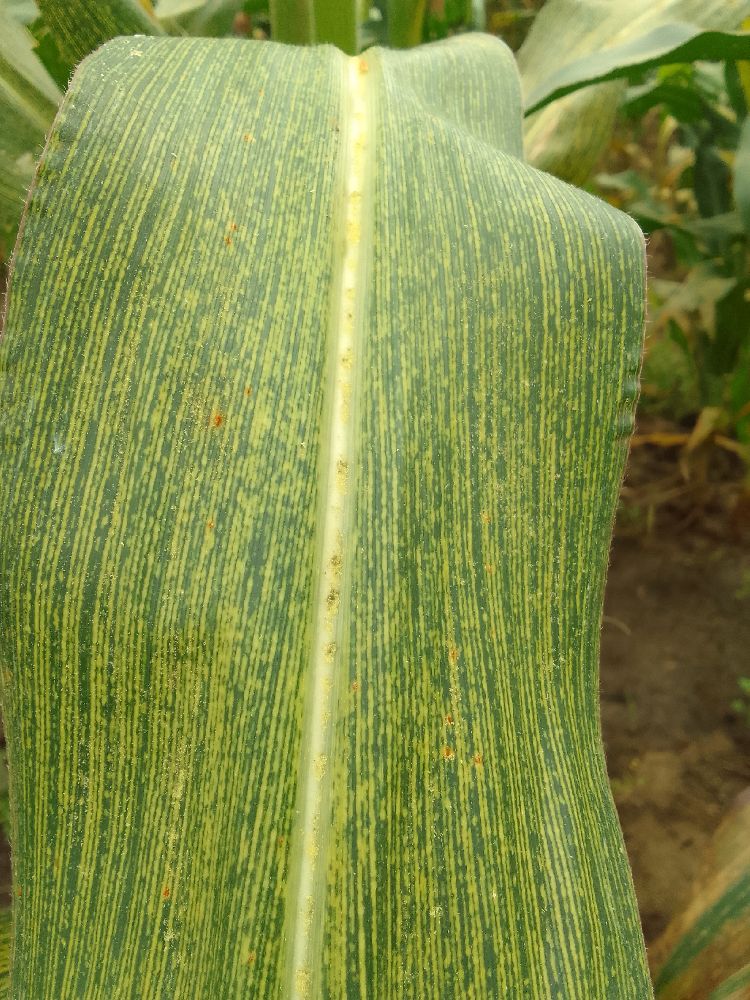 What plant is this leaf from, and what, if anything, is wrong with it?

maize, maize streak virus
